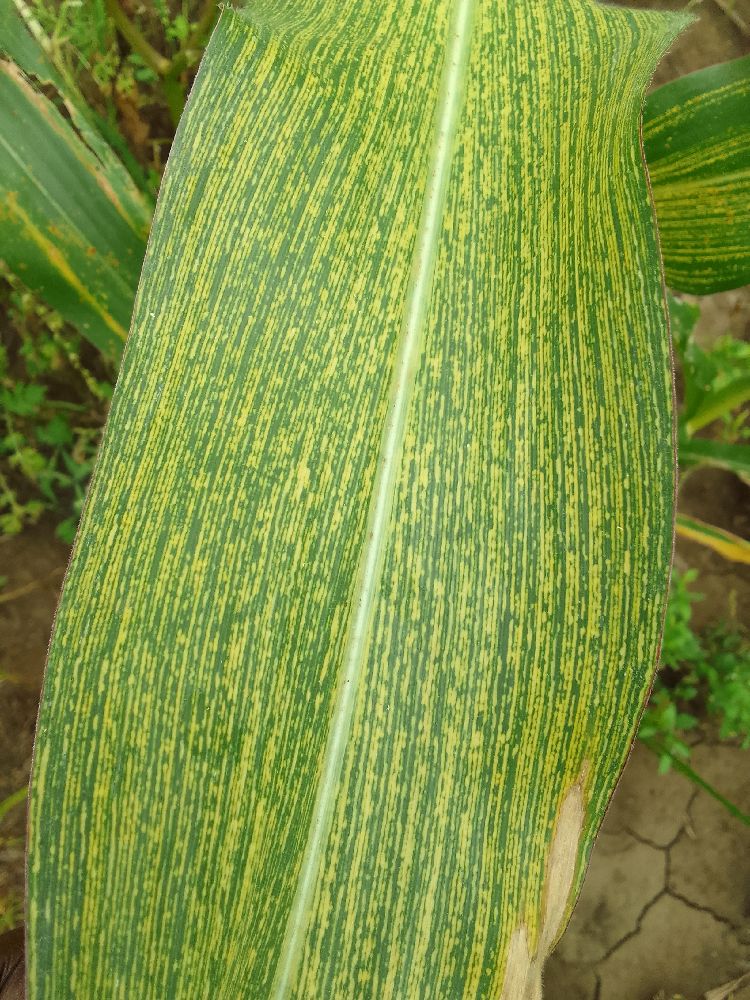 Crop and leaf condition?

maize, maize streak virus
